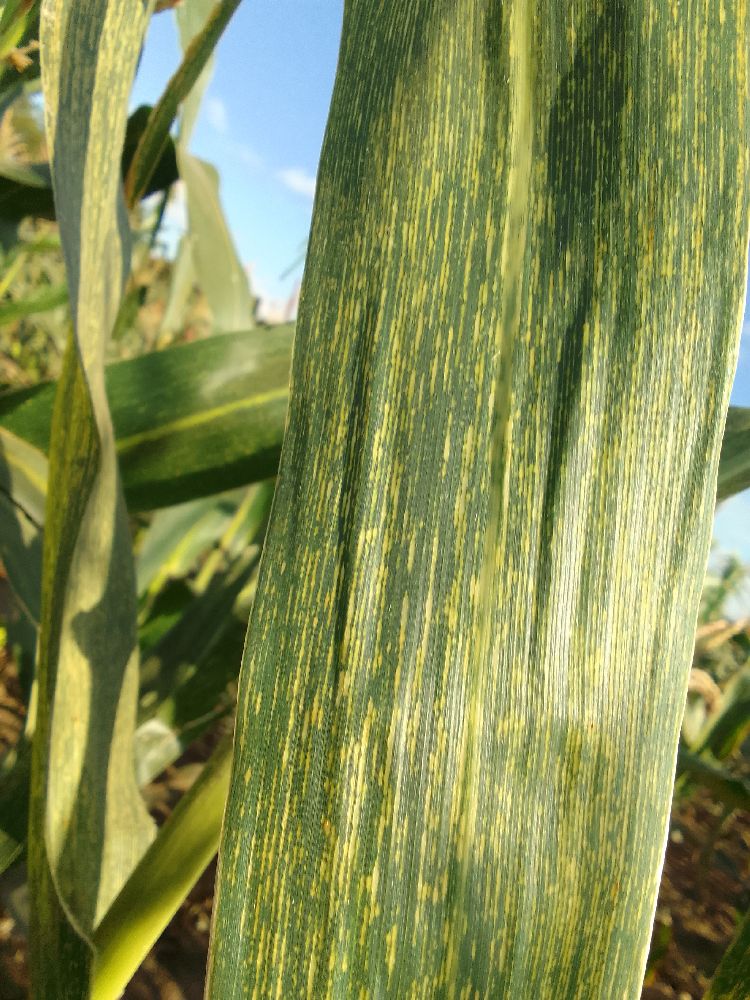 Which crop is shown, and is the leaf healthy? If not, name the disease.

maize, maize streak virus
